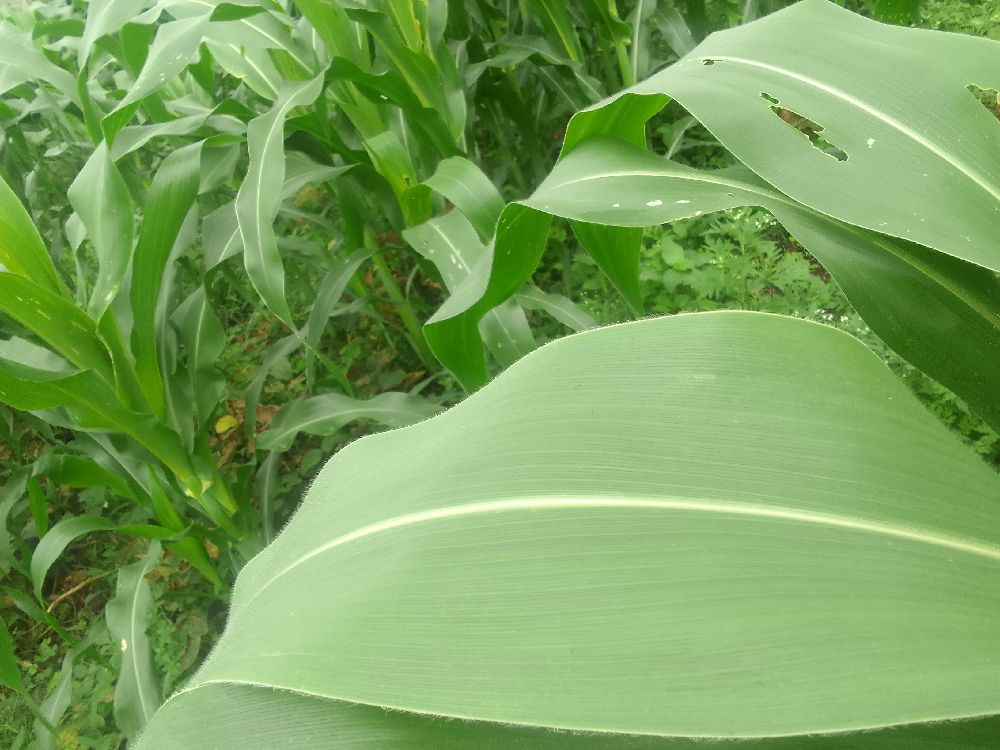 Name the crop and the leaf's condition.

maize, healthy
